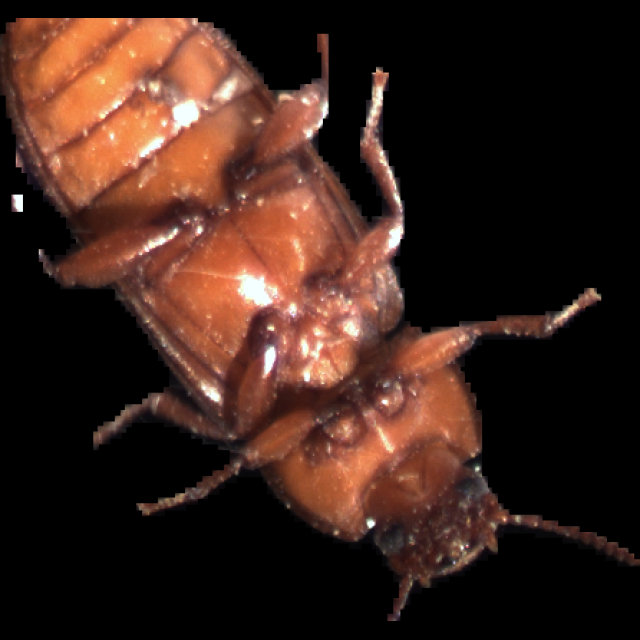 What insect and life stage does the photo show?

mealworm beetle
